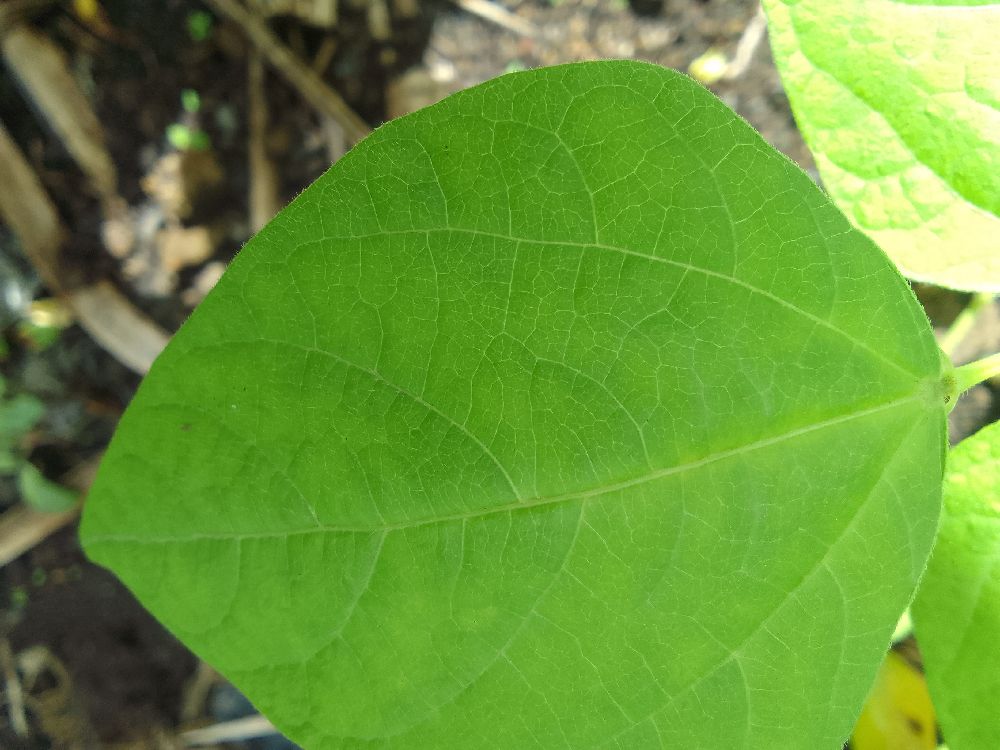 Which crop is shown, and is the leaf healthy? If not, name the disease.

common bean, healthy
